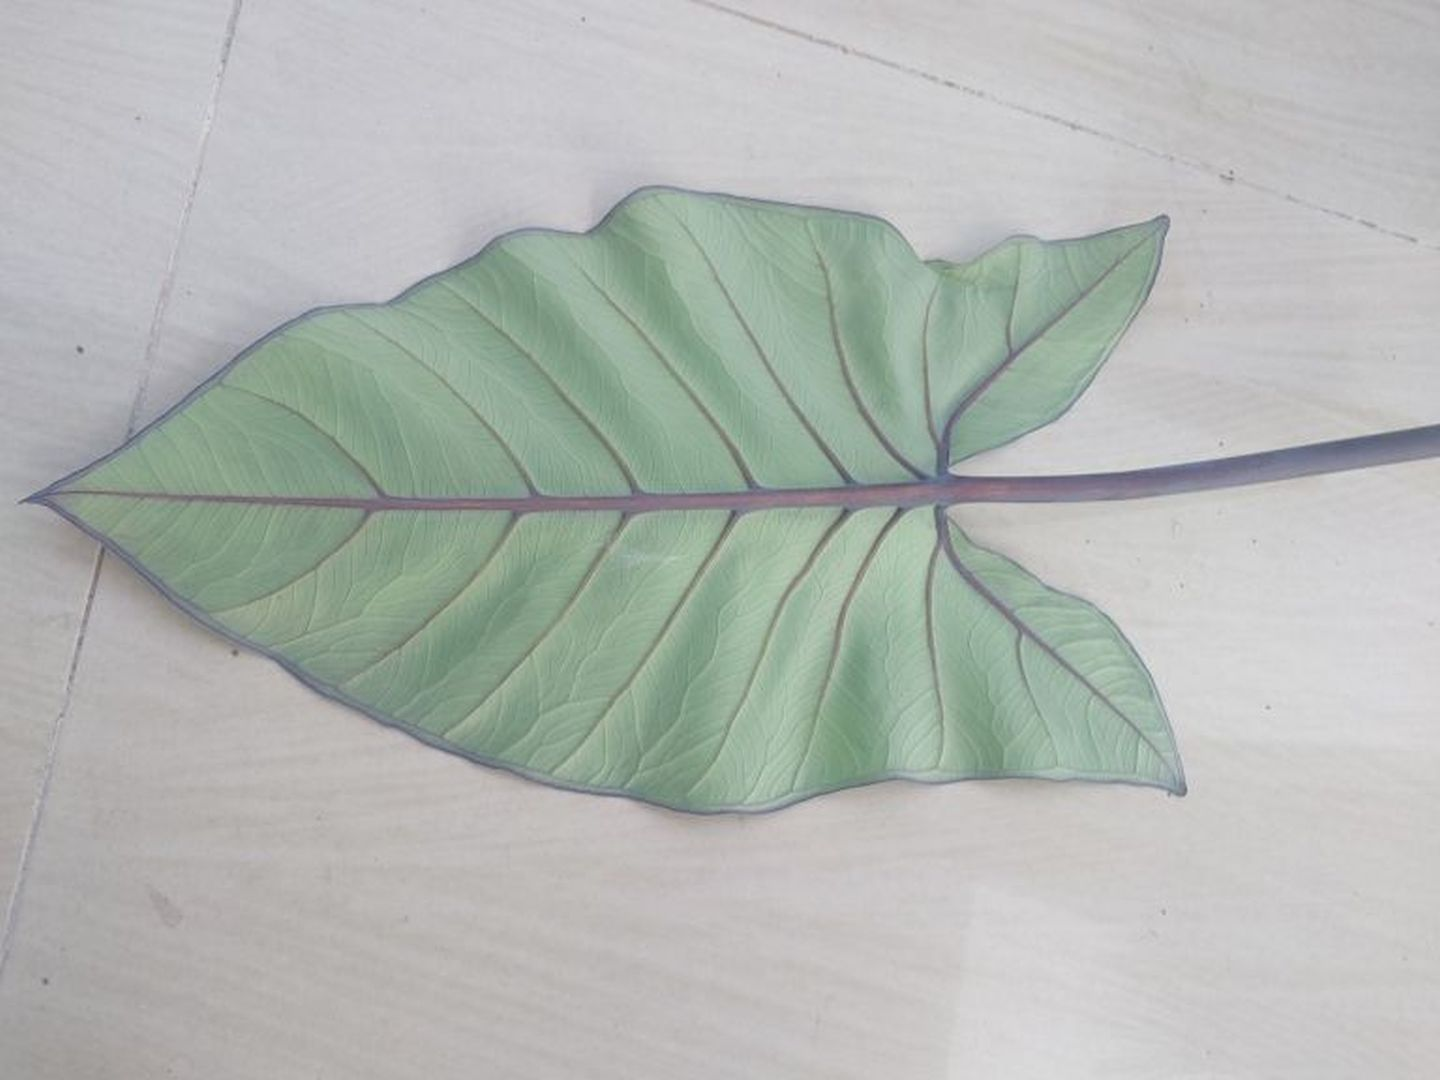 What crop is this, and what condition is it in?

taro, healthy
